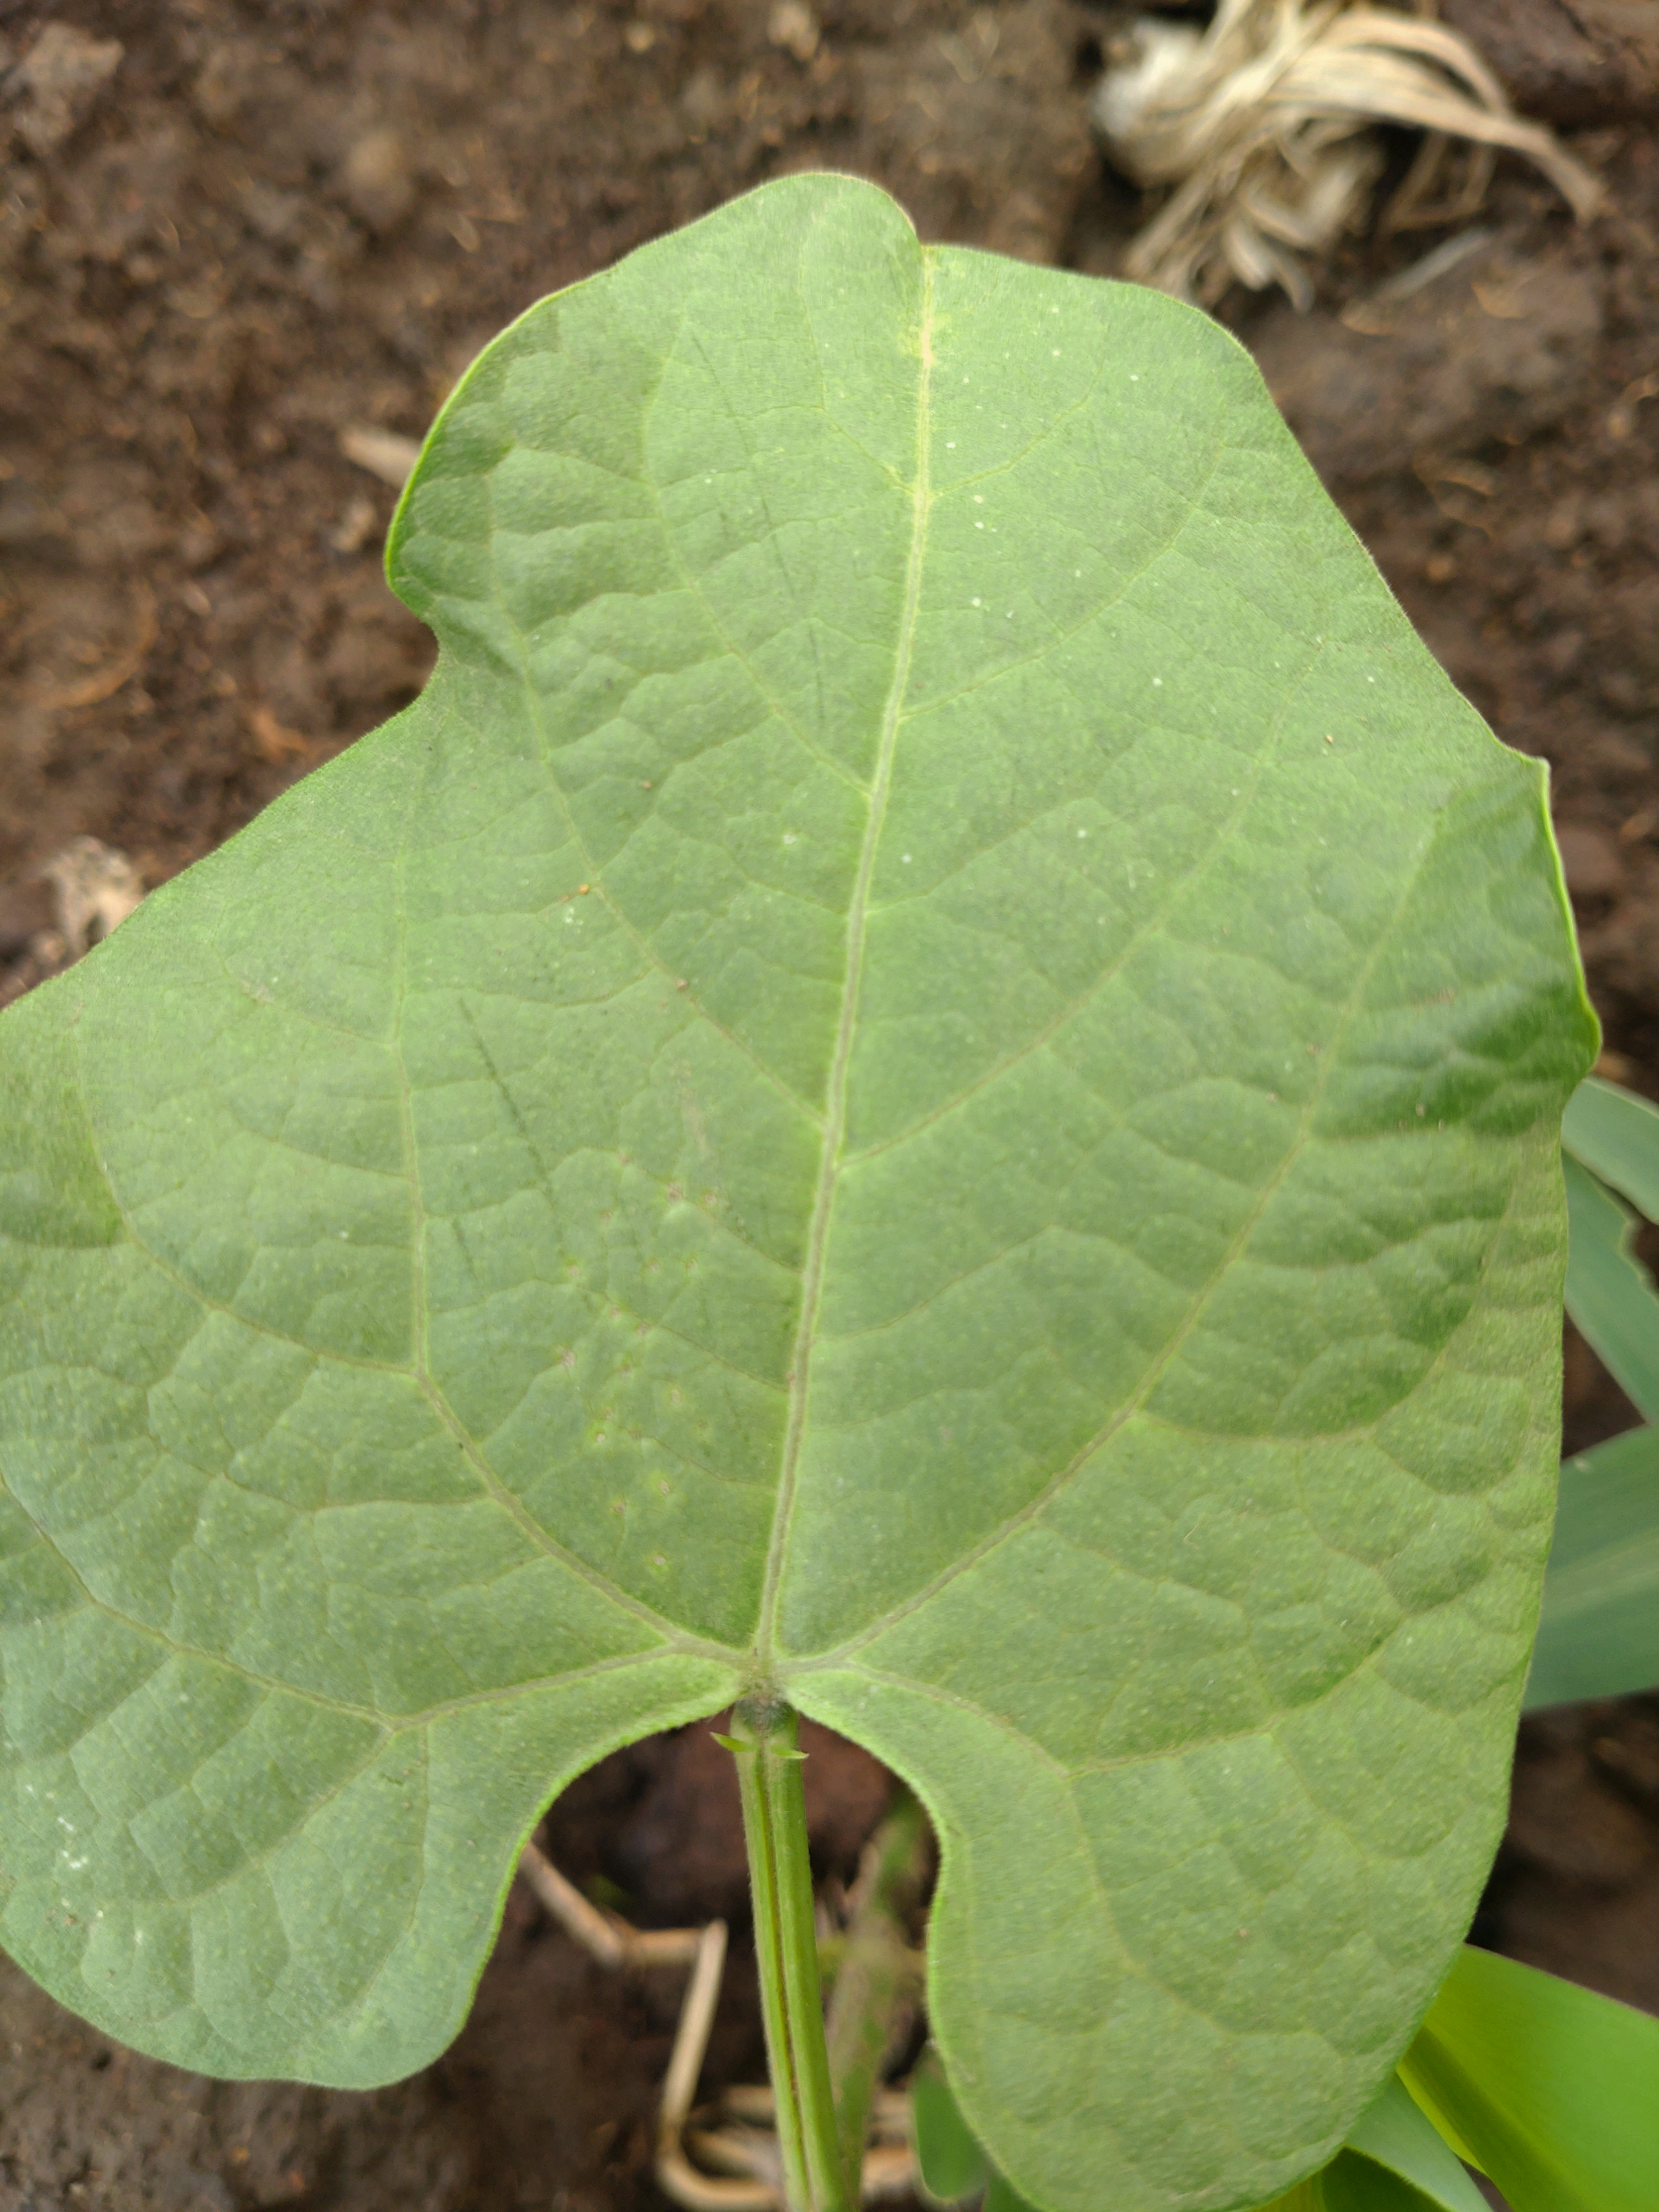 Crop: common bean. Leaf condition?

healthy
